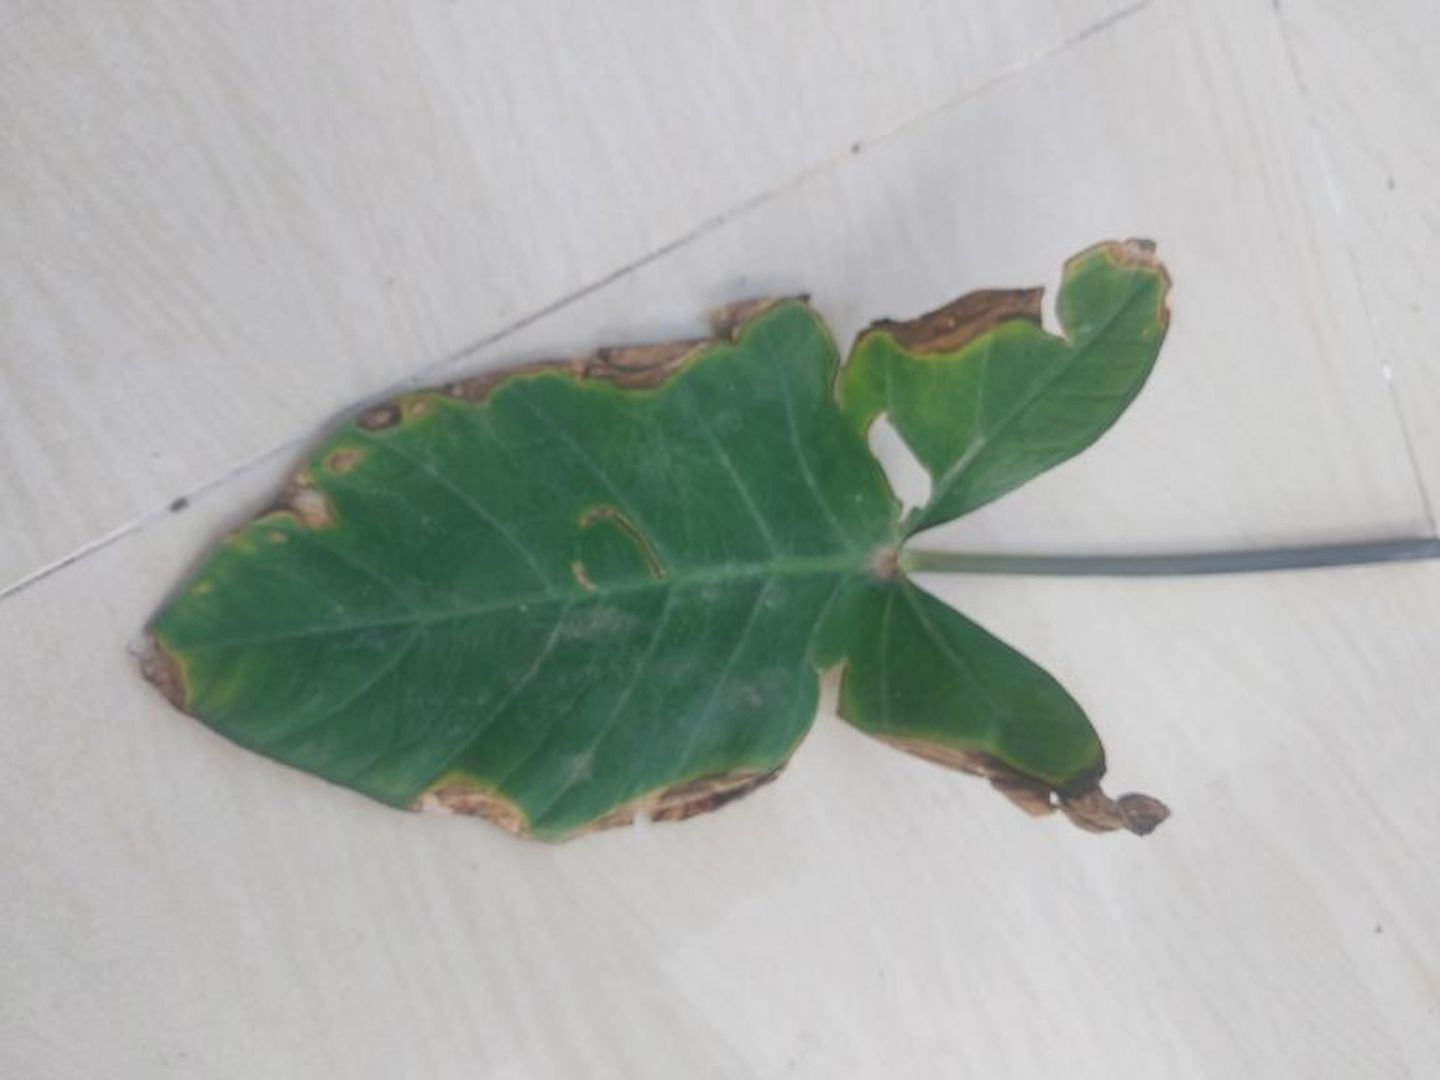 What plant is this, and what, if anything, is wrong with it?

taro, leaf blight
